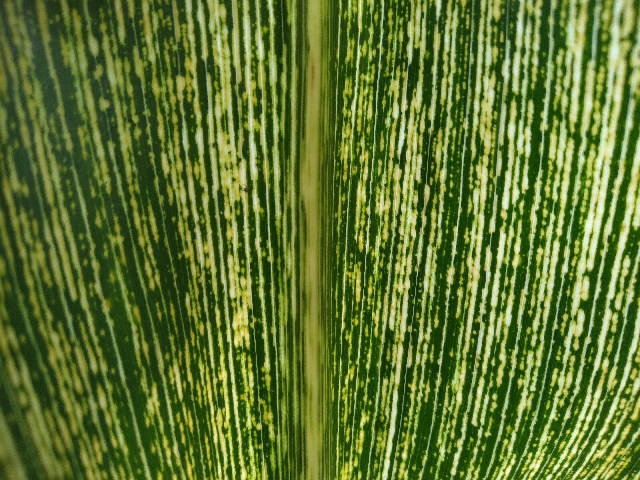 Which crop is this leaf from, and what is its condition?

maize, maize streak virus
